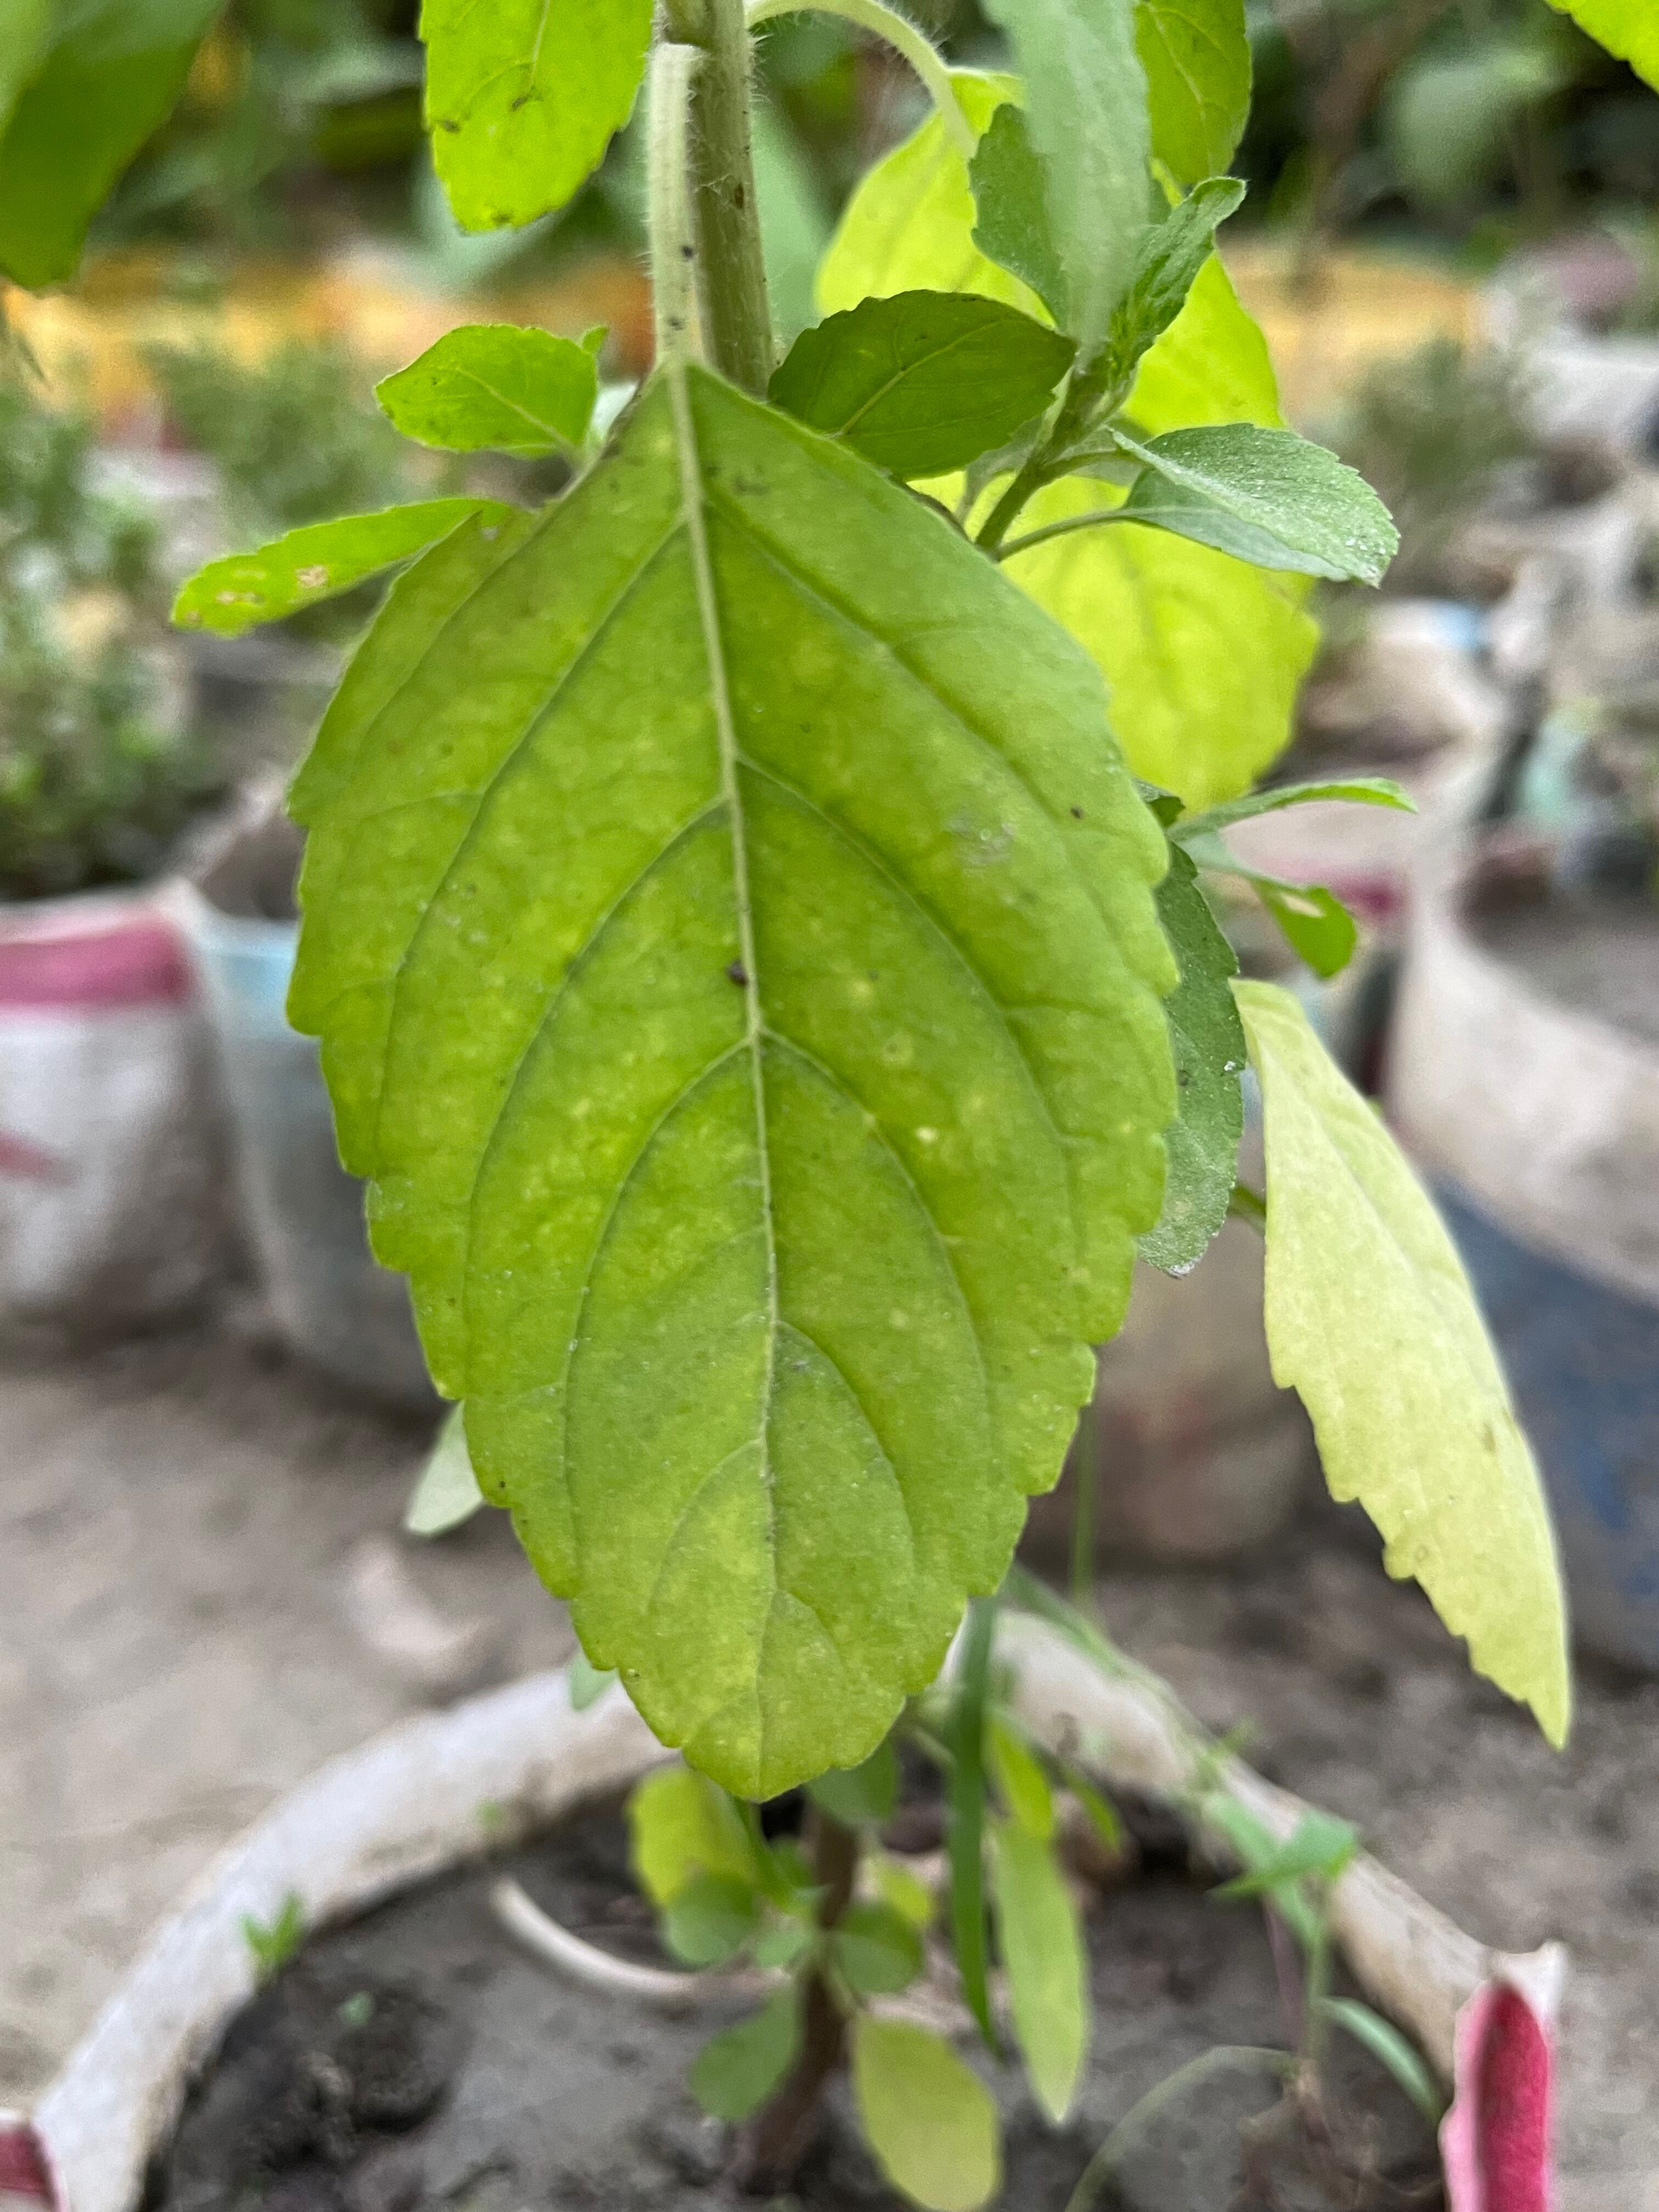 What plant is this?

tulshi
